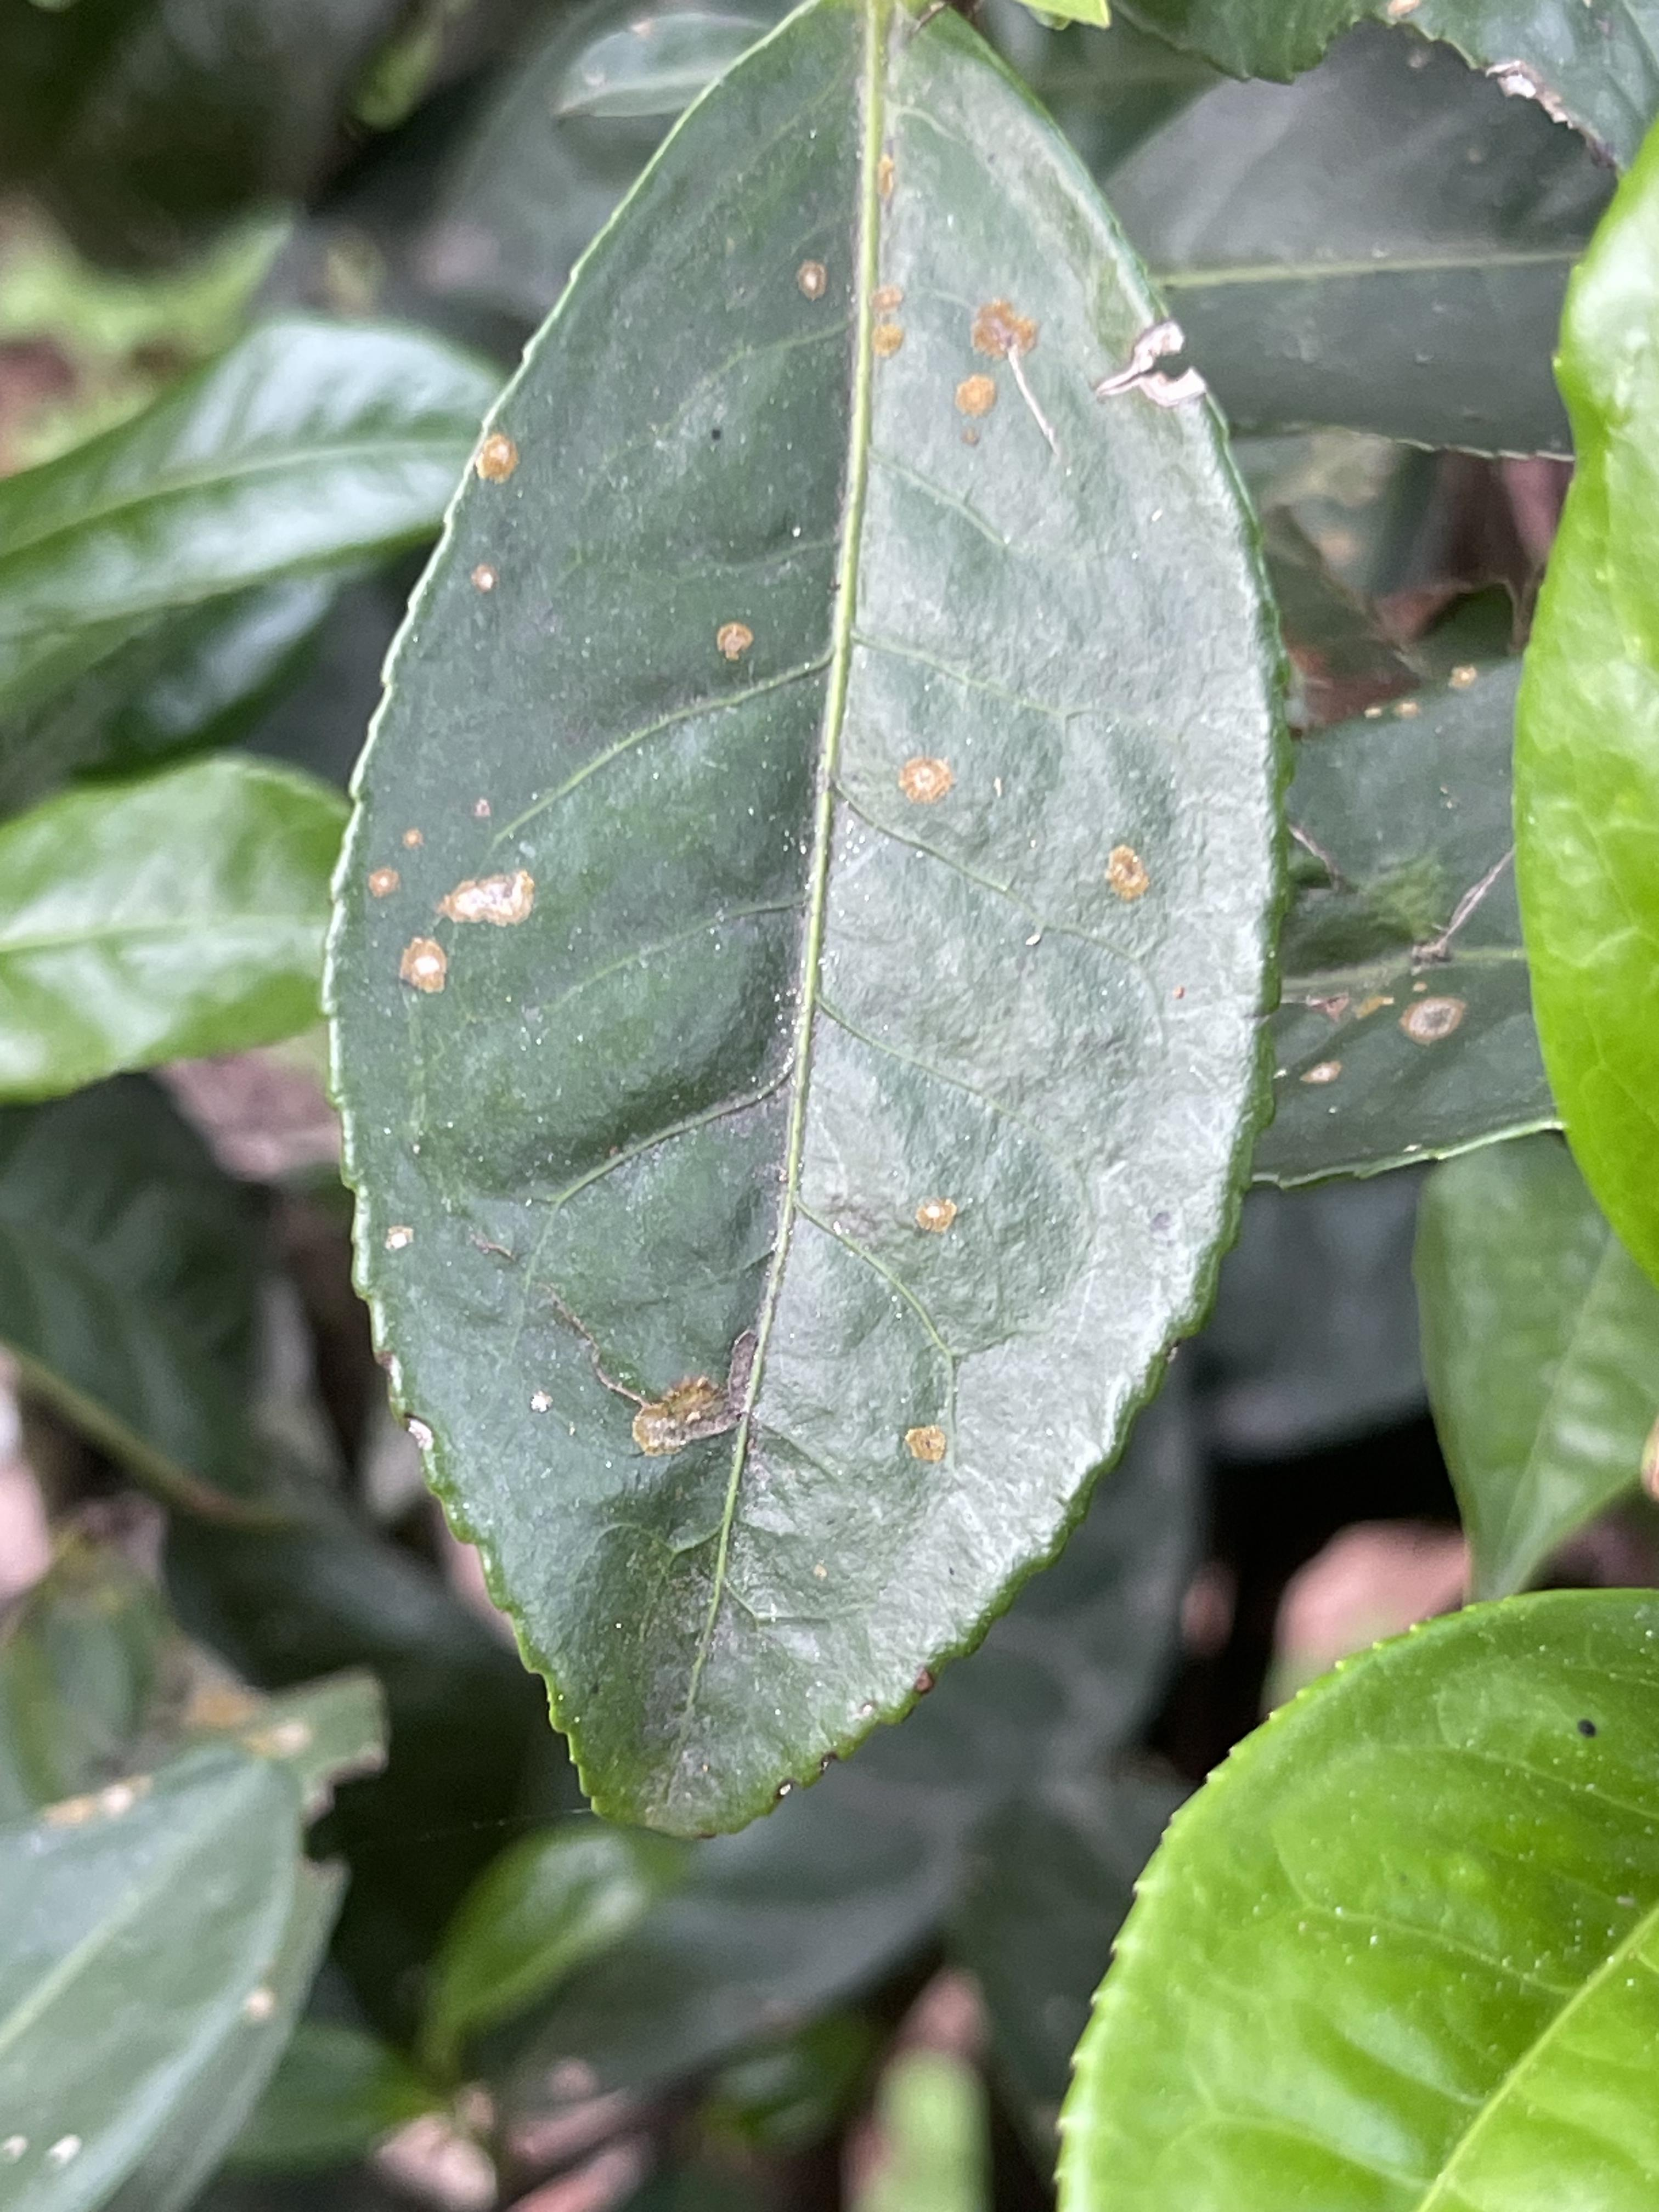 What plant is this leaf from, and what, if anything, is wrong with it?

tea, red rust
